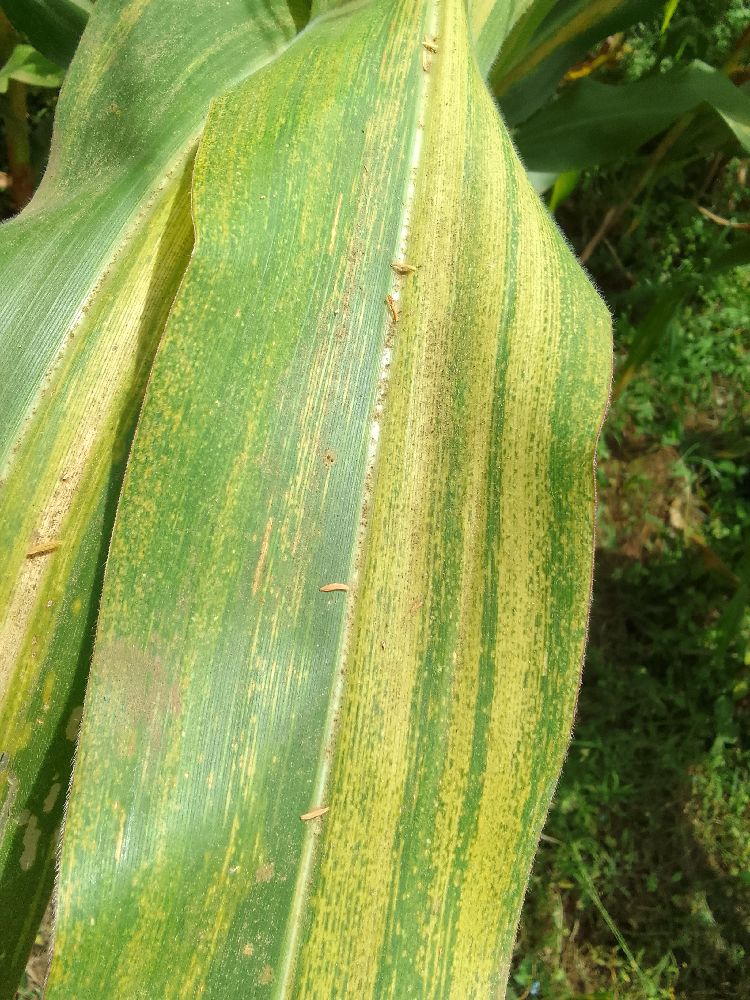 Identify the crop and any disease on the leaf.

maize, maize lethal necrosis
